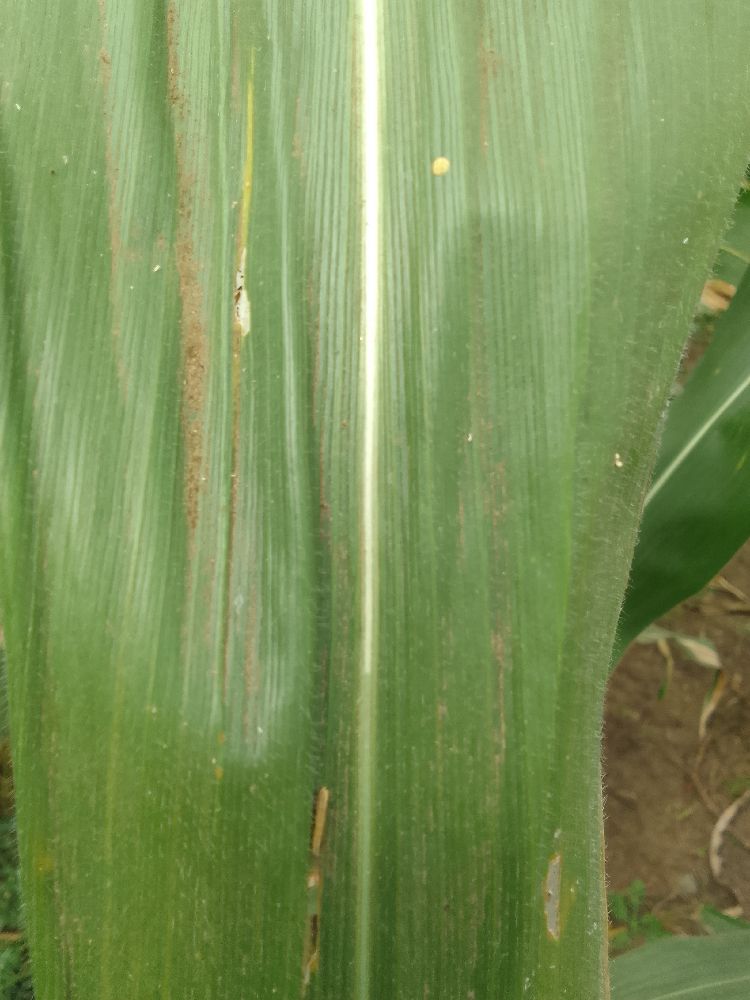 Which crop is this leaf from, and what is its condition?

maize, healthy
